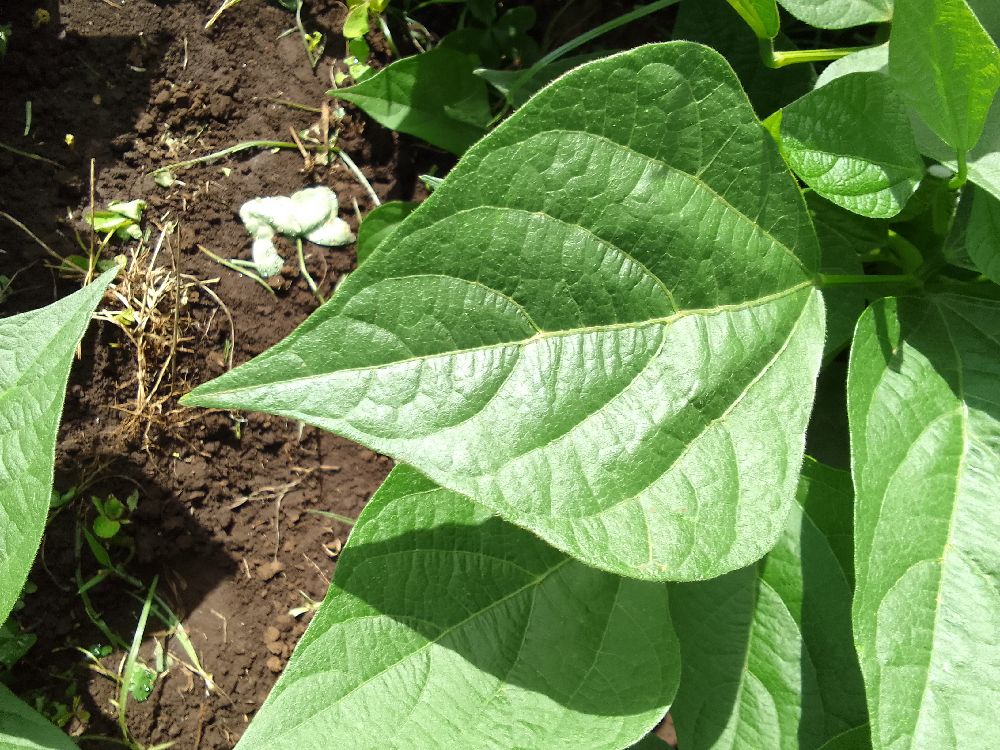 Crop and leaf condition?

common bean, healthy
